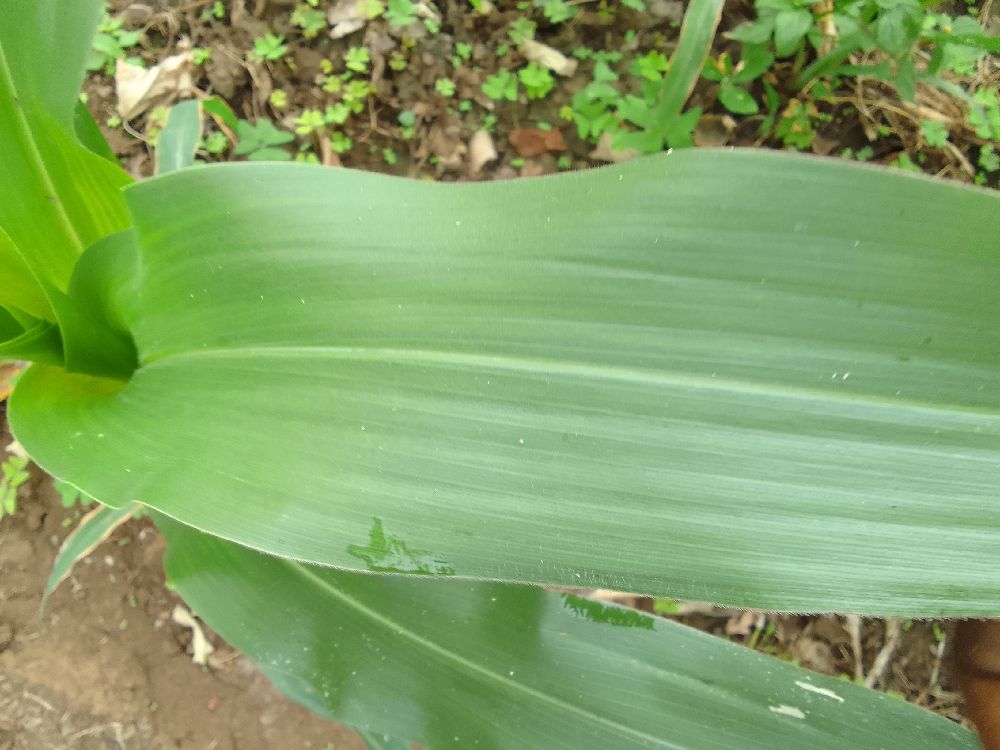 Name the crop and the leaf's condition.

maize, healthy
